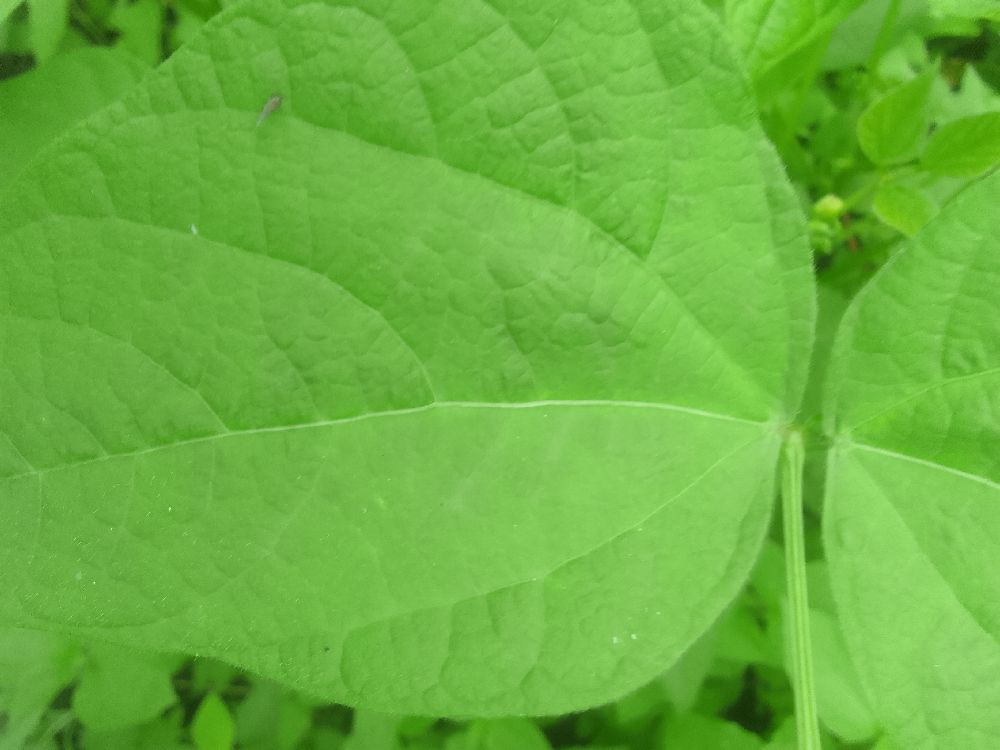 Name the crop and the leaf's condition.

common bean, healthy
